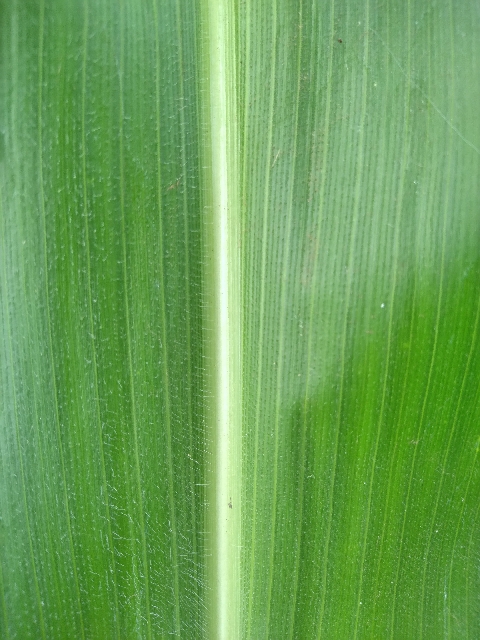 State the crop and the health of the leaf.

maize, healthy
